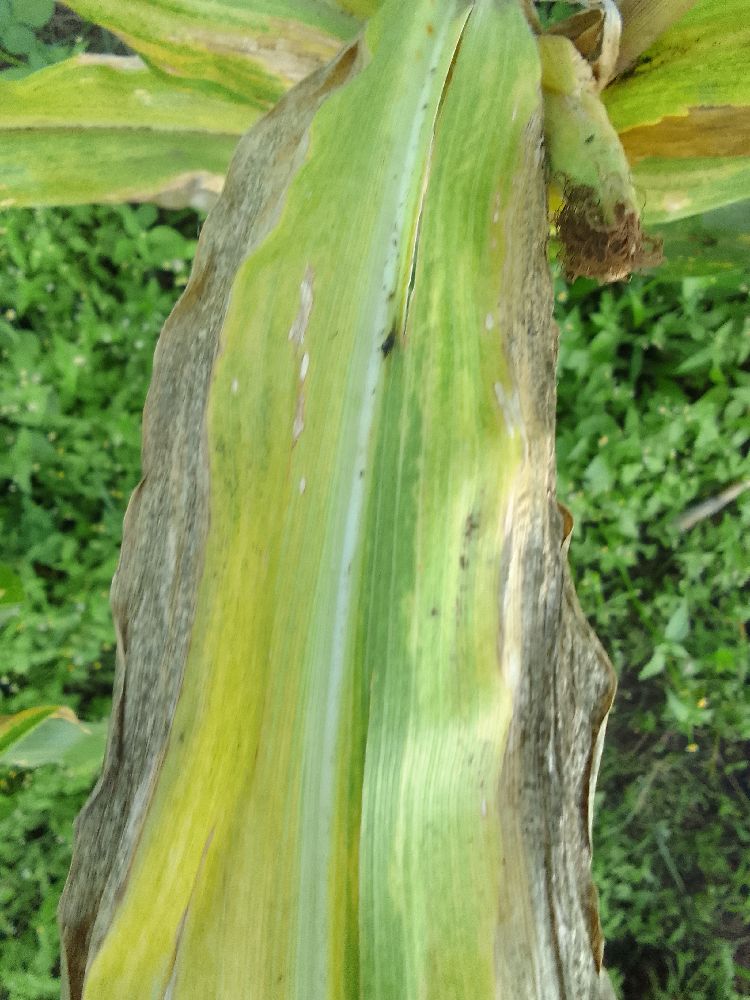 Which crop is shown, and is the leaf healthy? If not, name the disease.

maize, maize lethal necrosis
